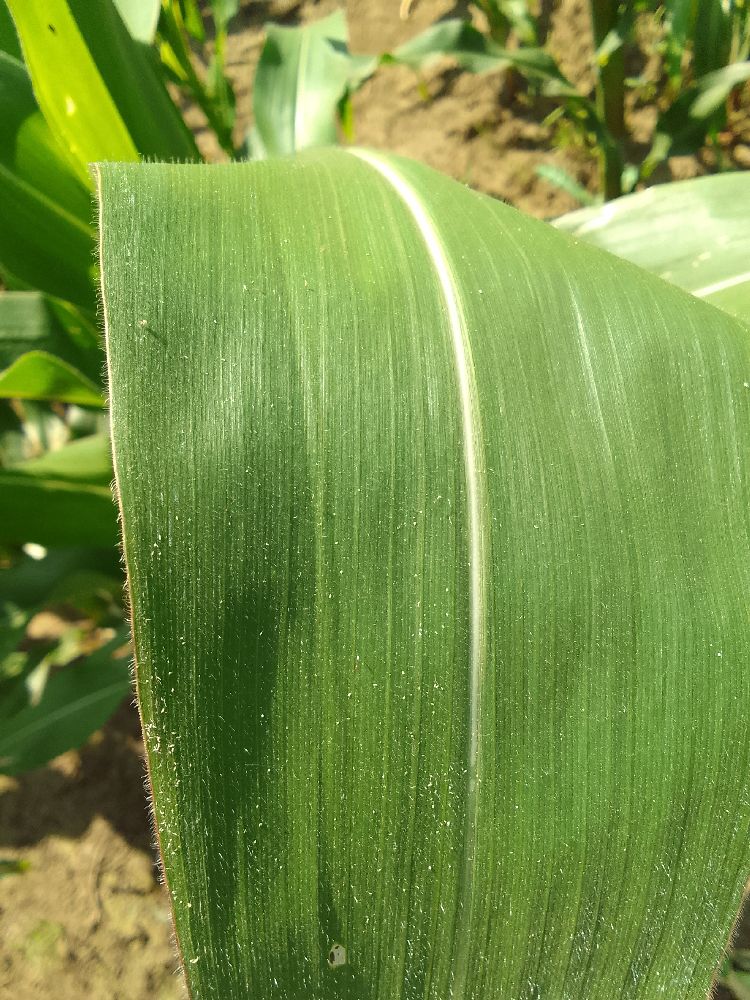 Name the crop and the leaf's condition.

maize, healthy
